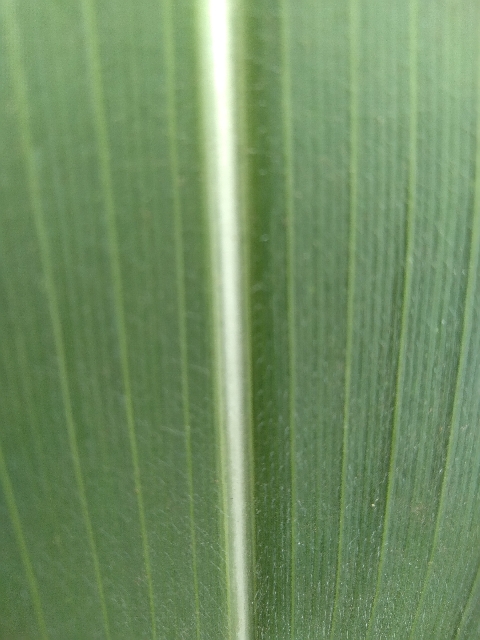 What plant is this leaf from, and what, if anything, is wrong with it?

maize, healthy
